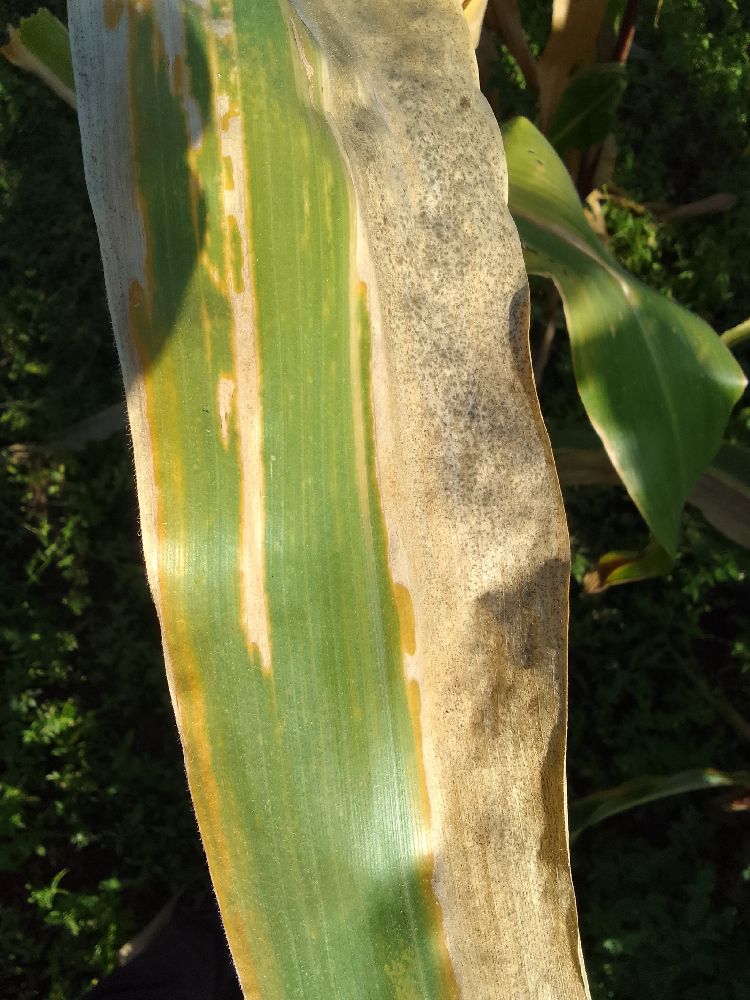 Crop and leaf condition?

maize, maize lethal necrosis
